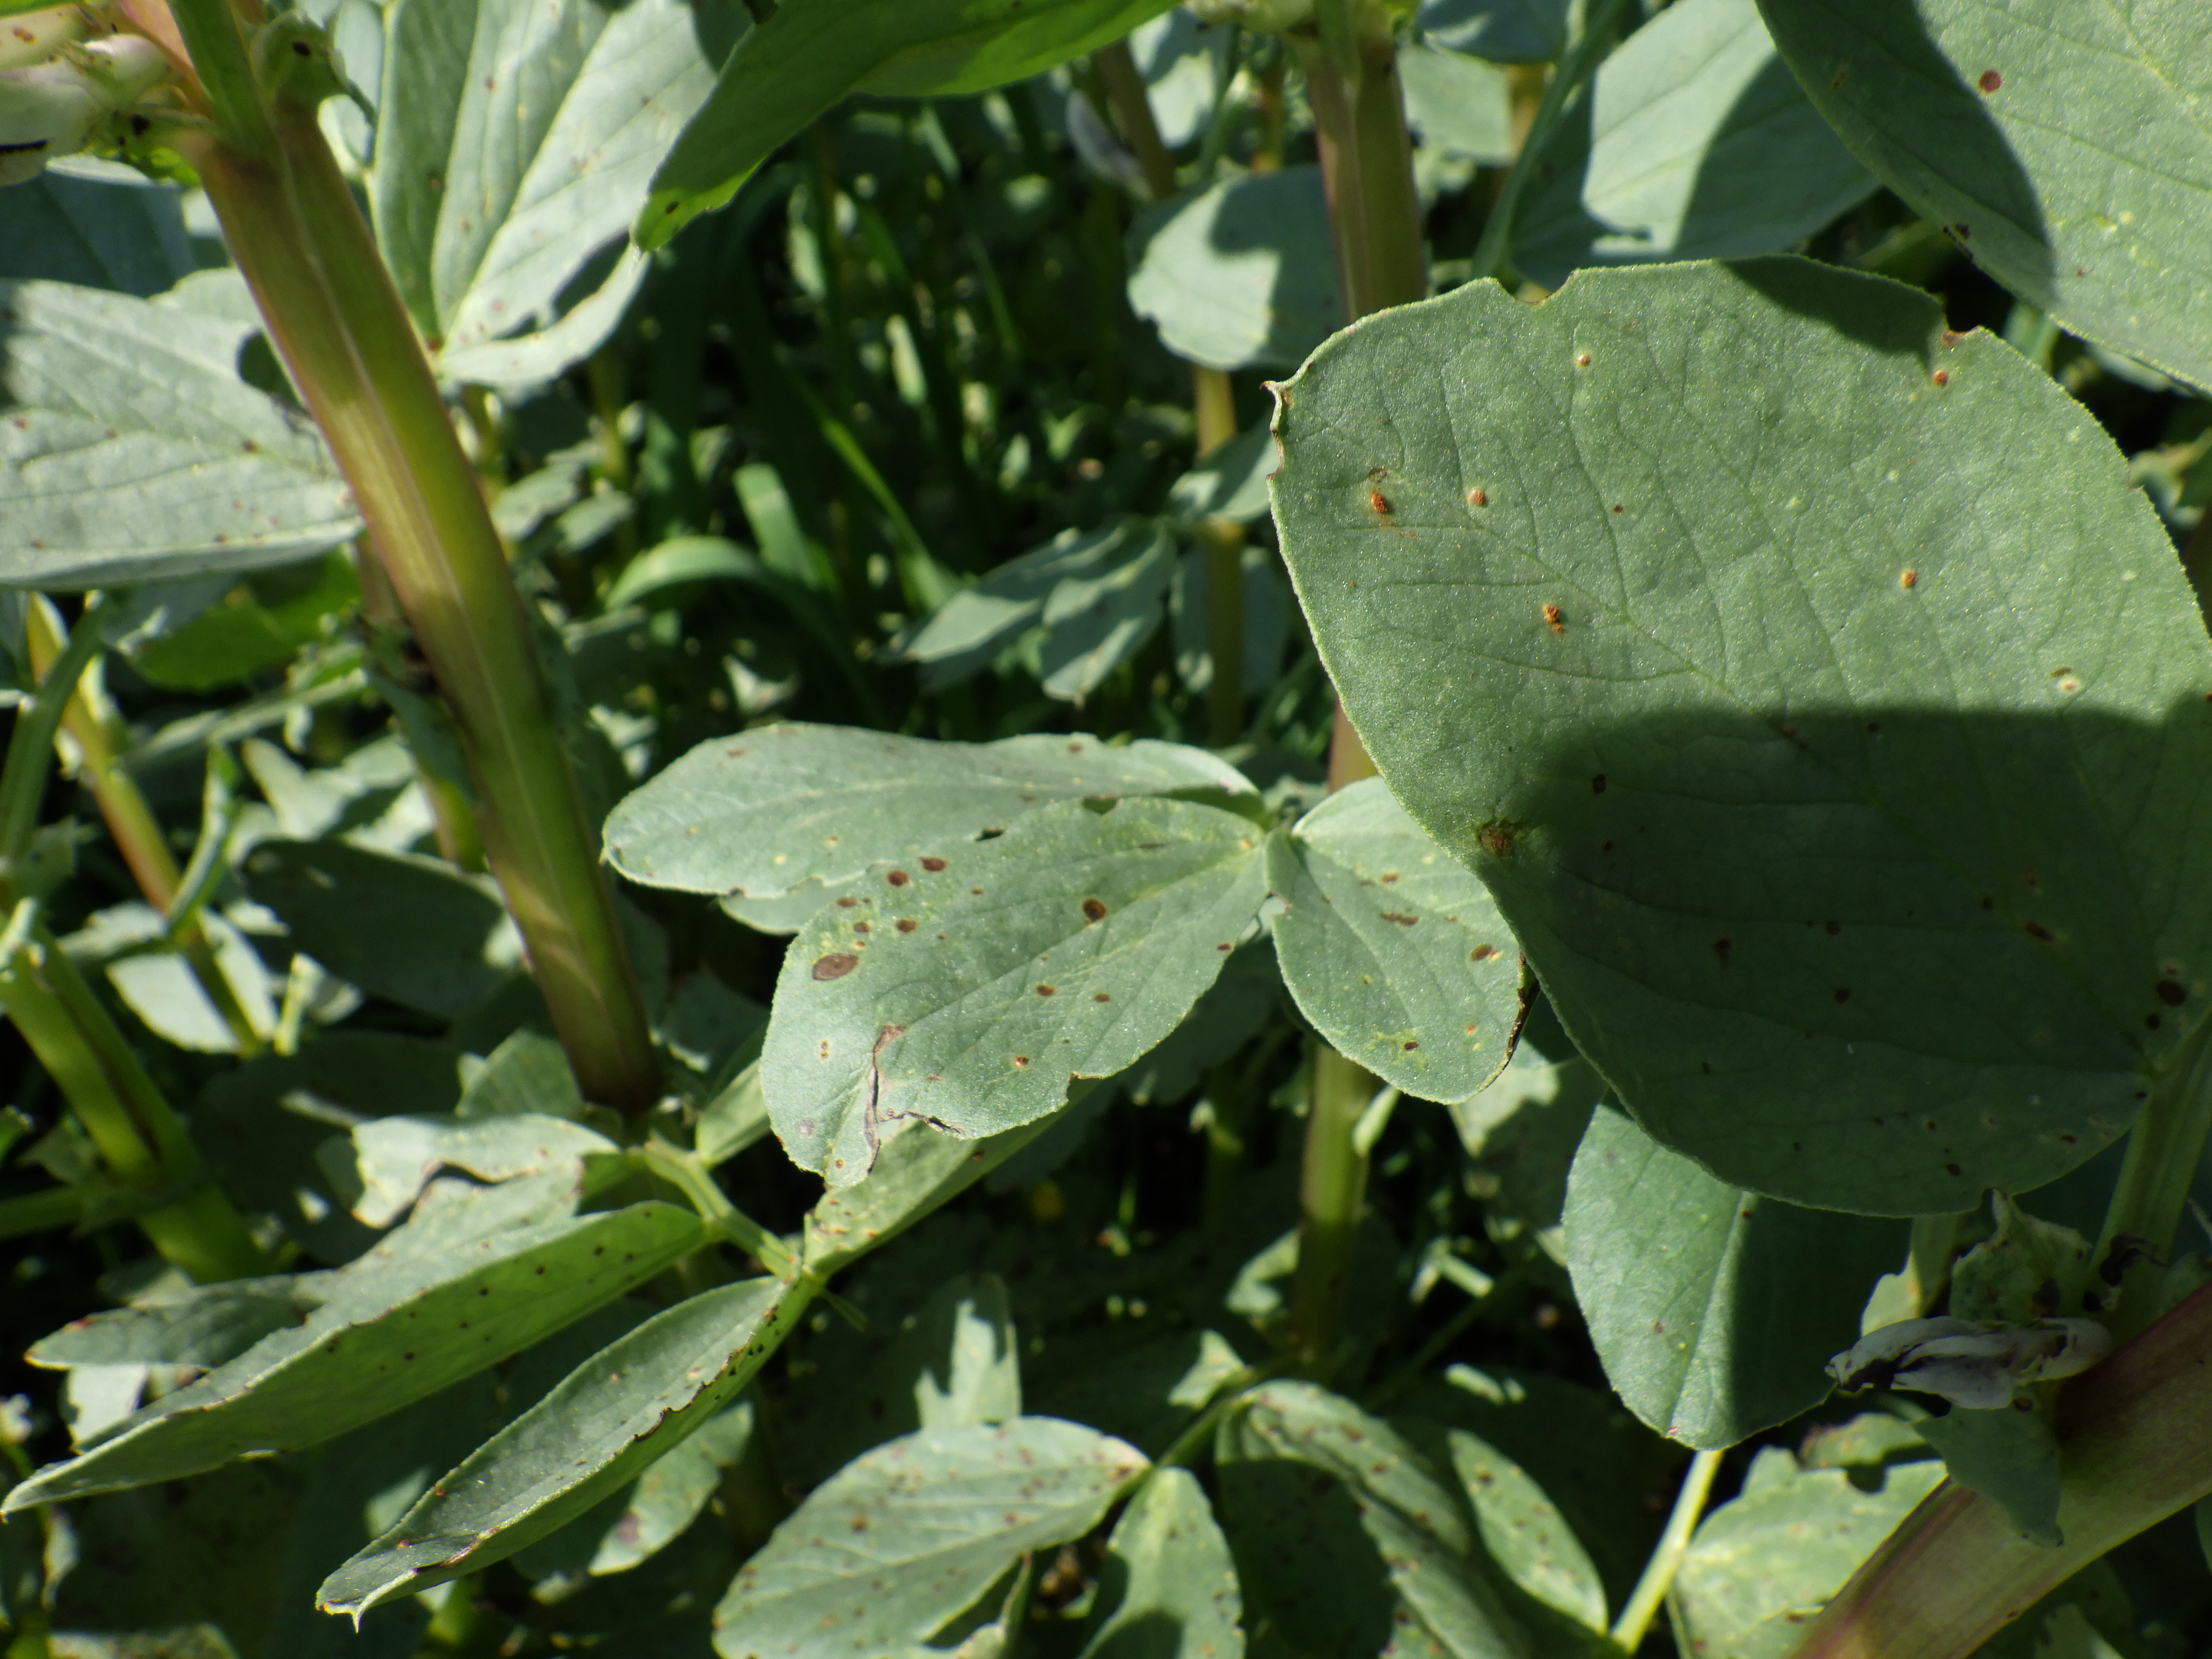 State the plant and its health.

faba bean, chocolate spot, rust
